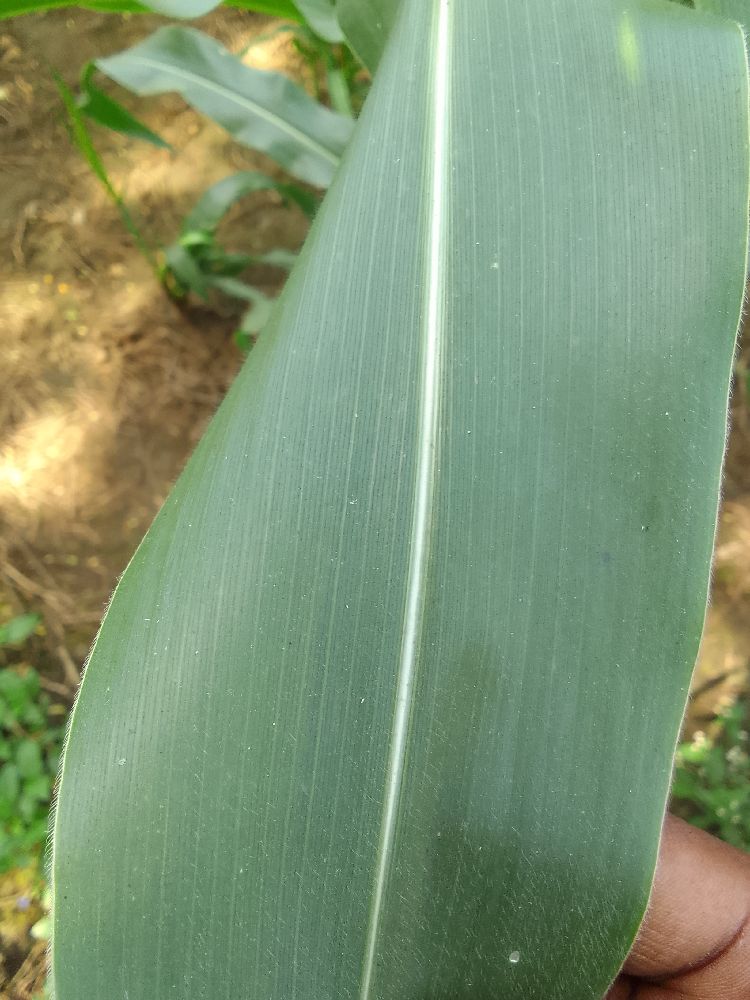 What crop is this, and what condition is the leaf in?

maize, healthy
